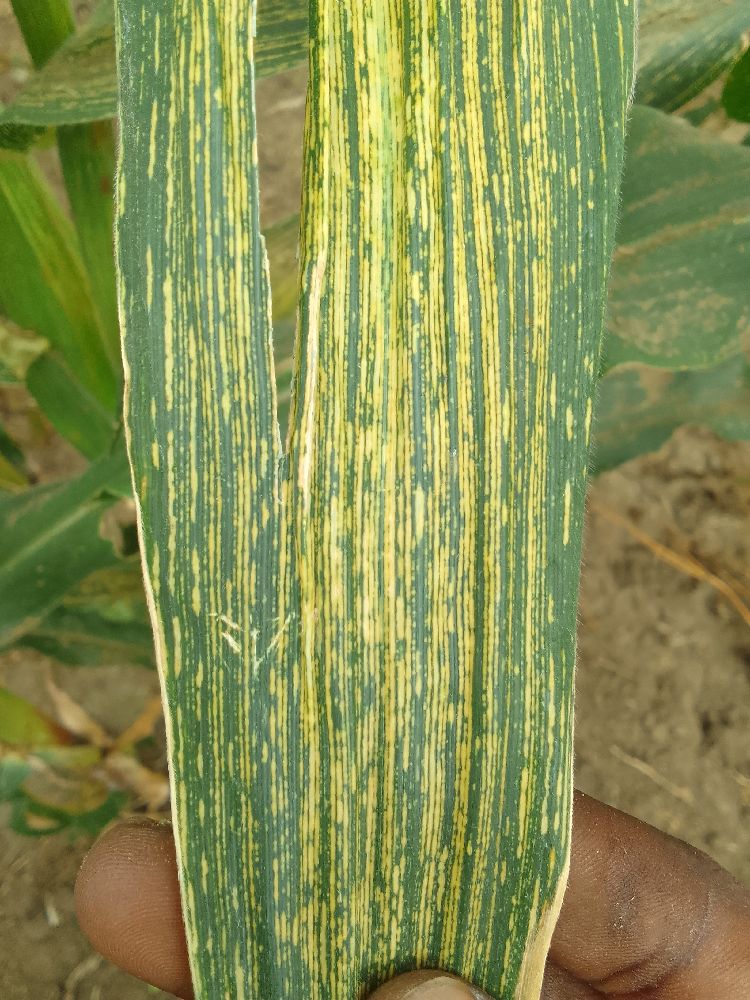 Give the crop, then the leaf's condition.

maize, maize streak virus
